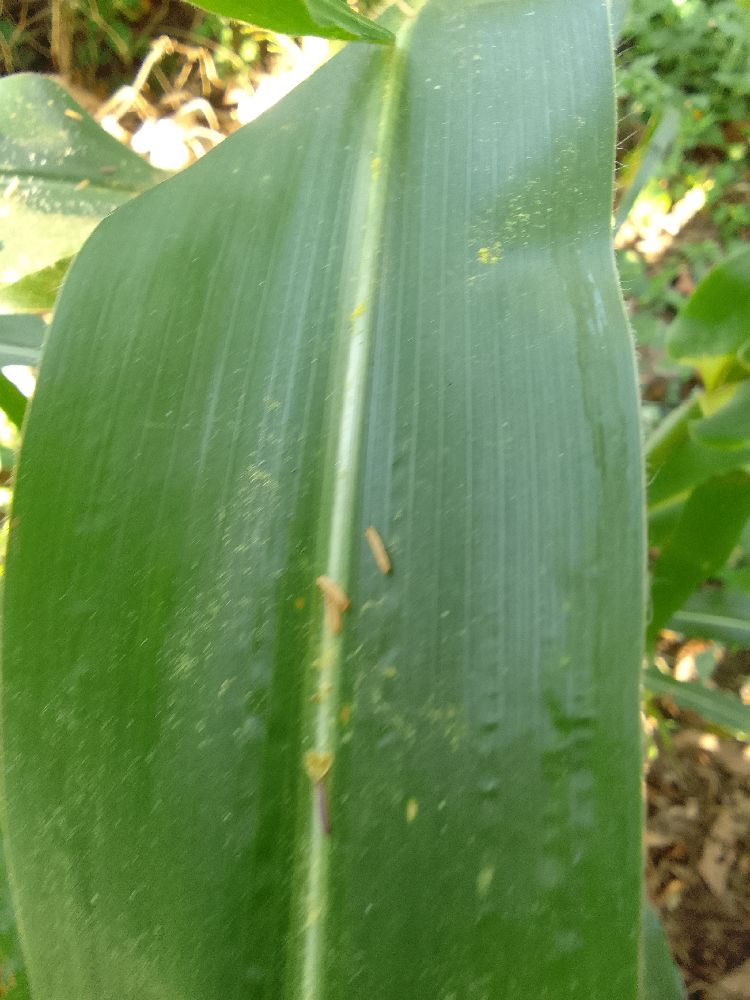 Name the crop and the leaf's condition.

maize, healthy
